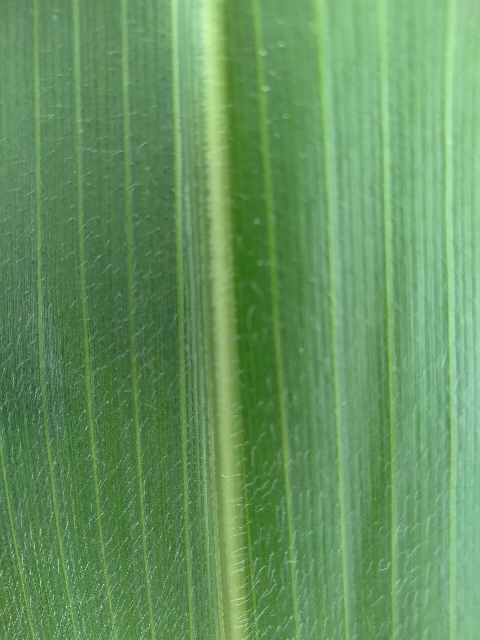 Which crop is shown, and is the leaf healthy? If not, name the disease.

maize, healthy
